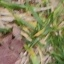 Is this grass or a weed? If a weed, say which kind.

grass
